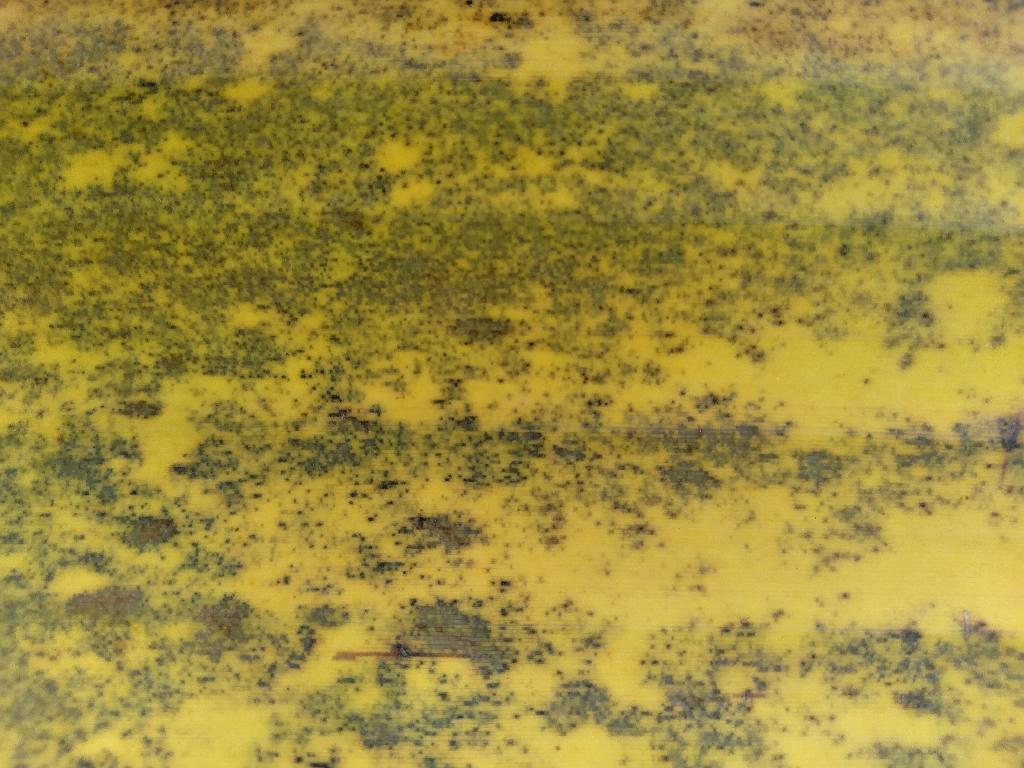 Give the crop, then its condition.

banana, black sigatoka
